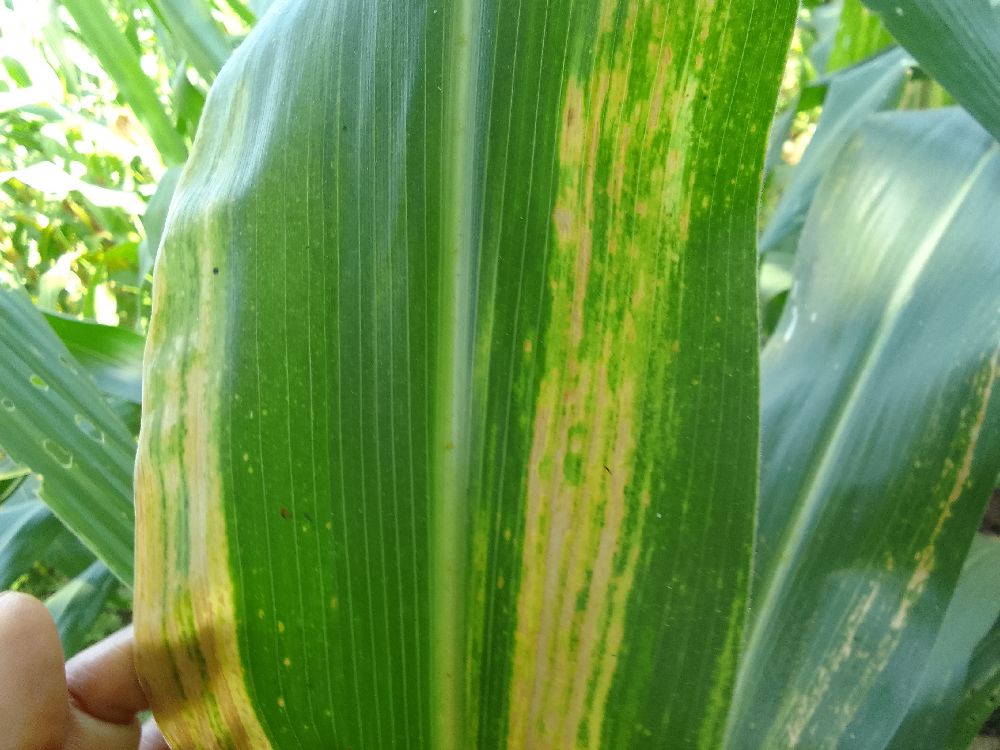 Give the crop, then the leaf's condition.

maize, maize lethal necrosis
